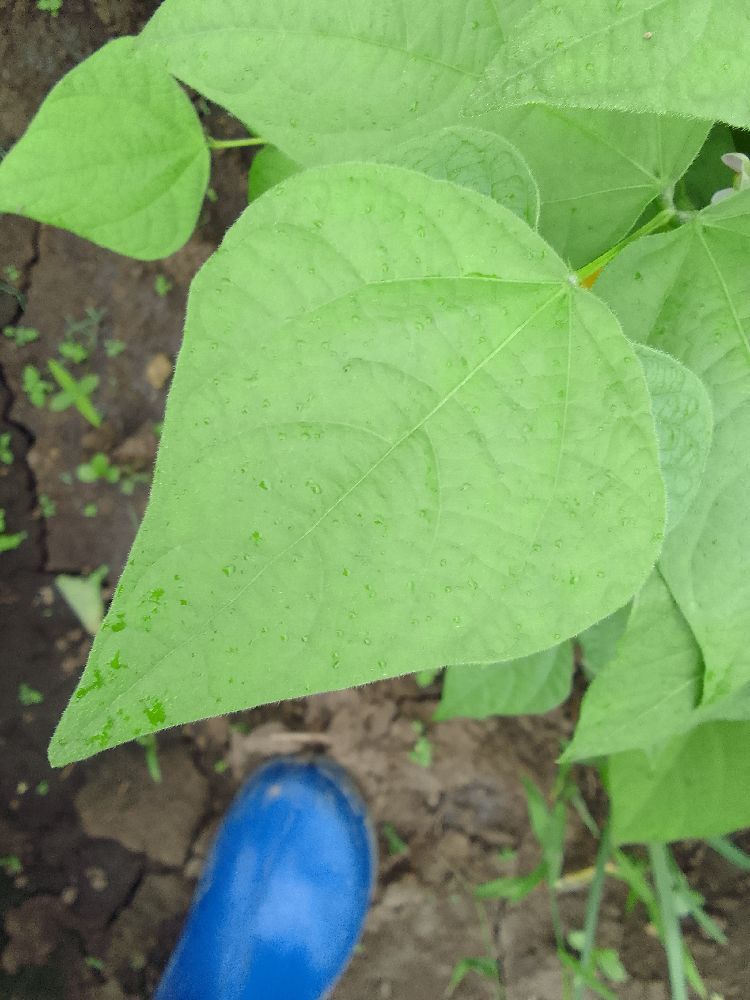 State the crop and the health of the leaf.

common bean, healthy
